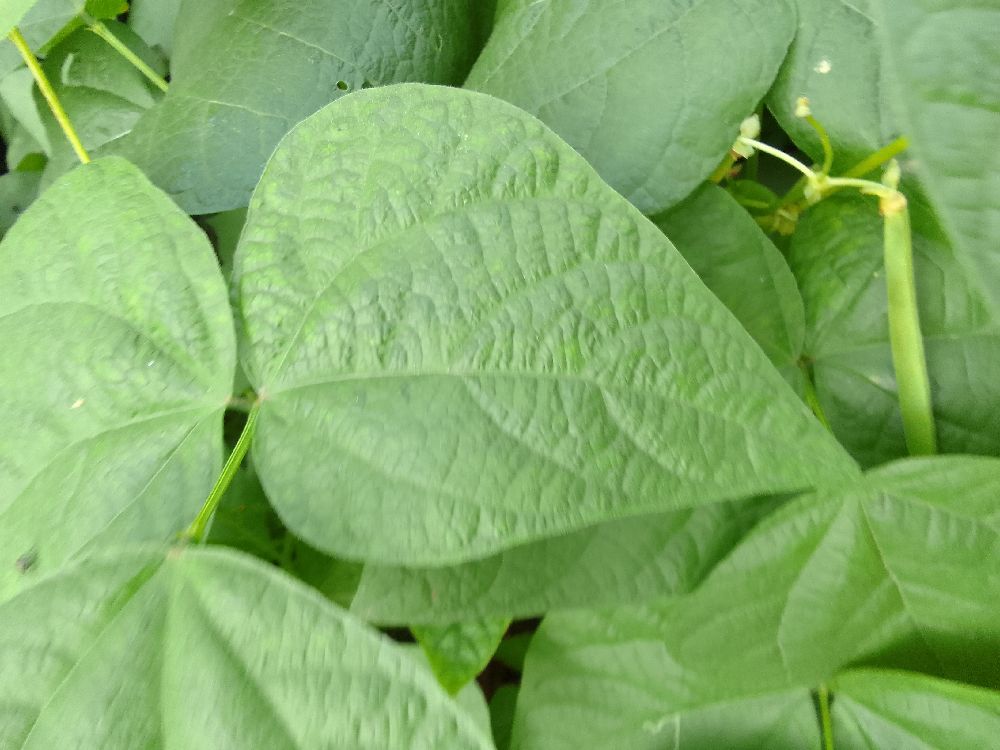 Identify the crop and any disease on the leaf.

common bean, healthy
